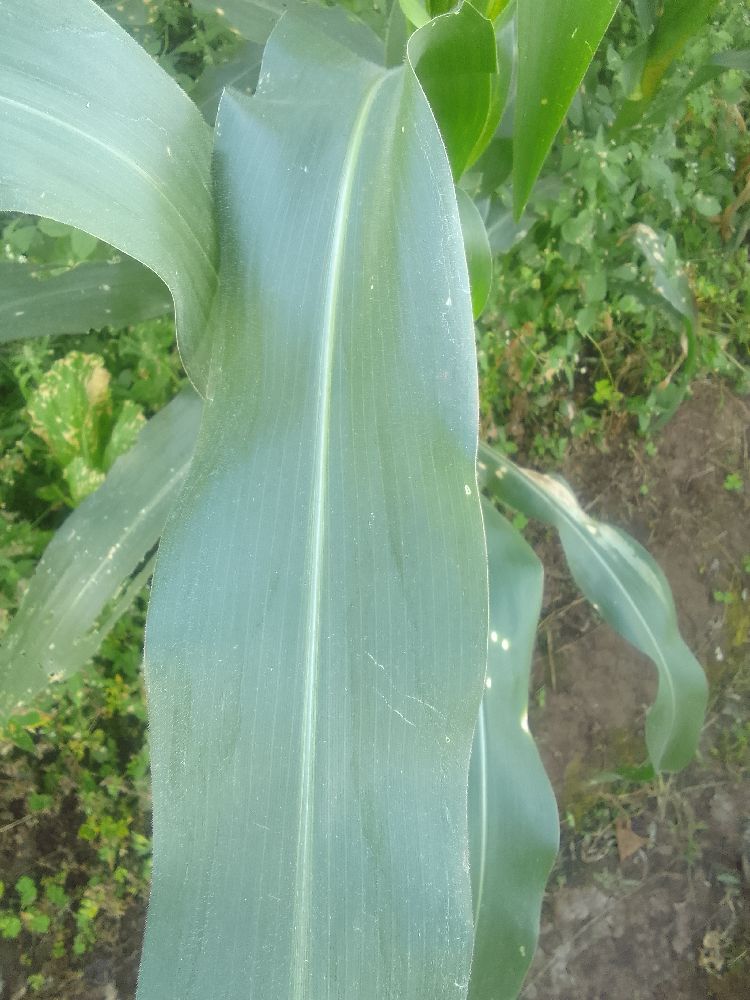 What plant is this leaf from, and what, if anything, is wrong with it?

maize, healthy
